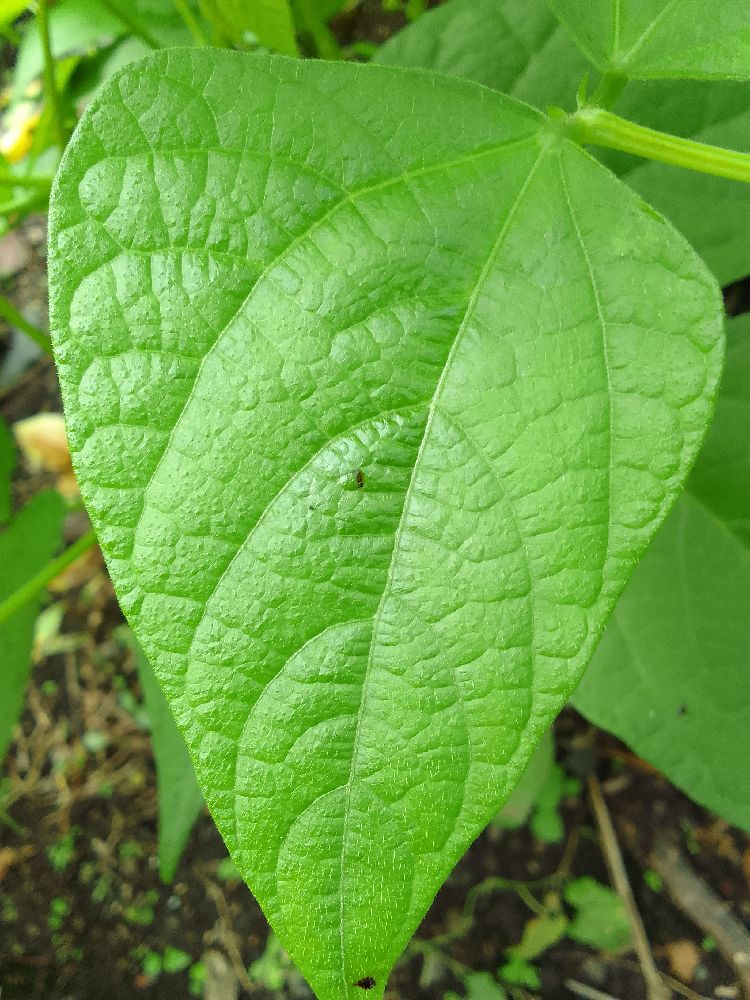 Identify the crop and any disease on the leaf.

common bean, healthy
